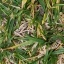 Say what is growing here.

grass
